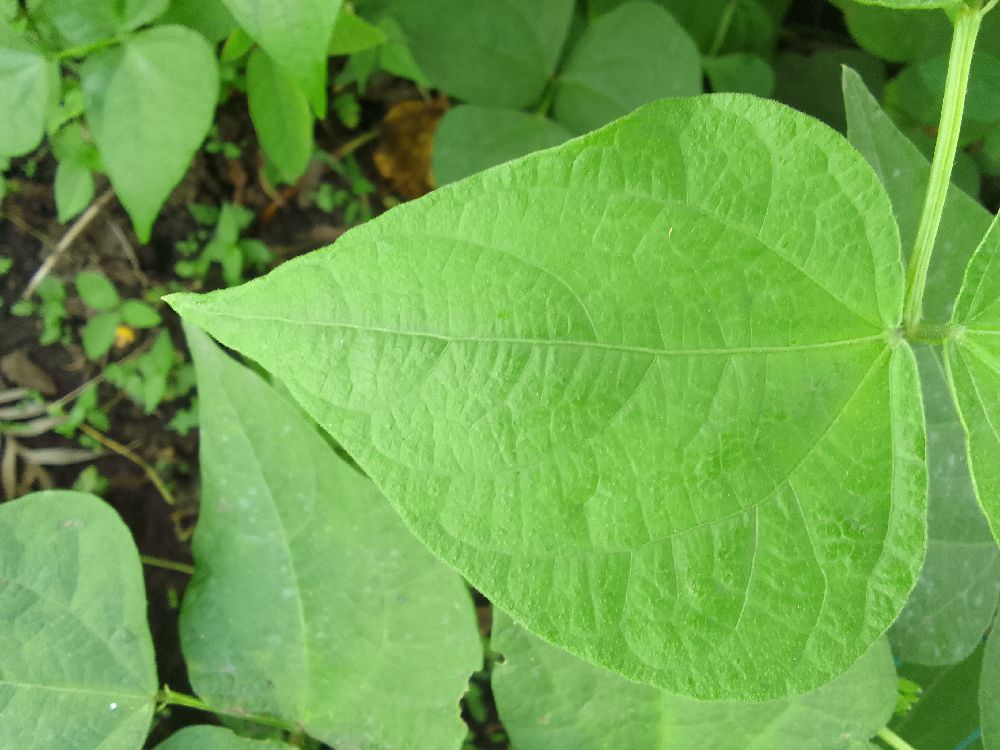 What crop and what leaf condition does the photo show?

common bean, healthy
